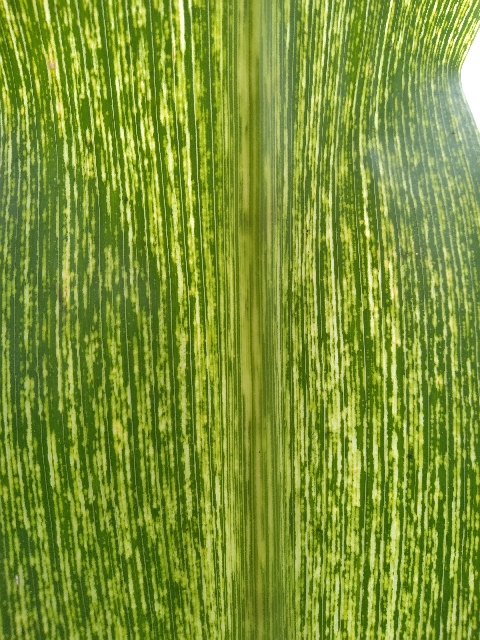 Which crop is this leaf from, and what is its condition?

maize, maize streak virus
